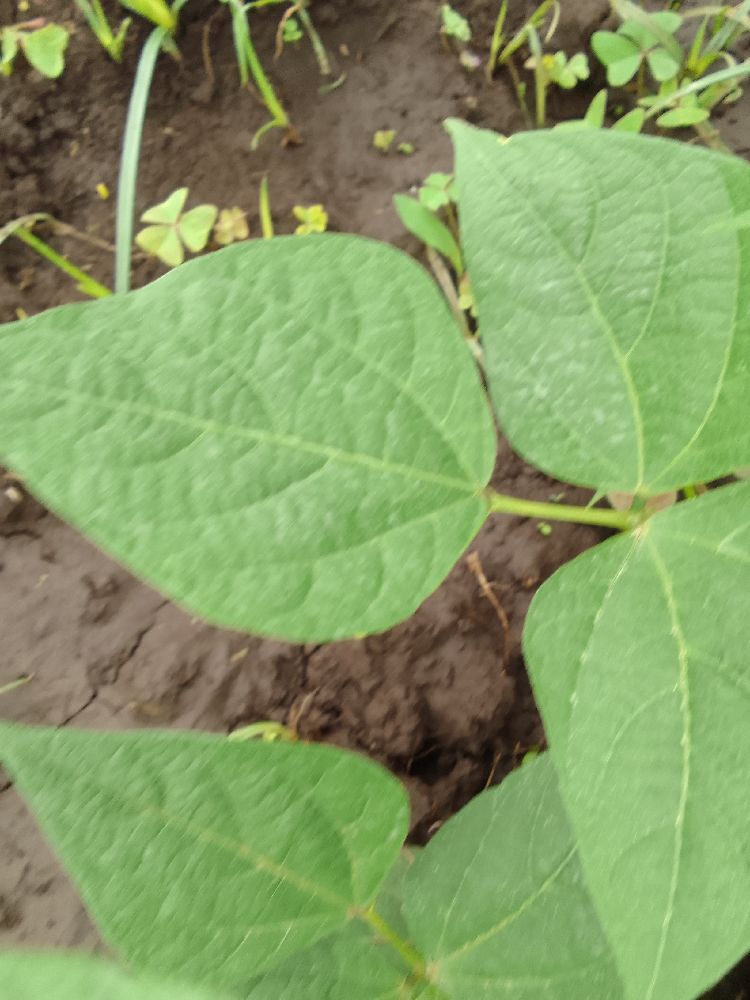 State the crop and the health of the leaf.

common bean, healthy
